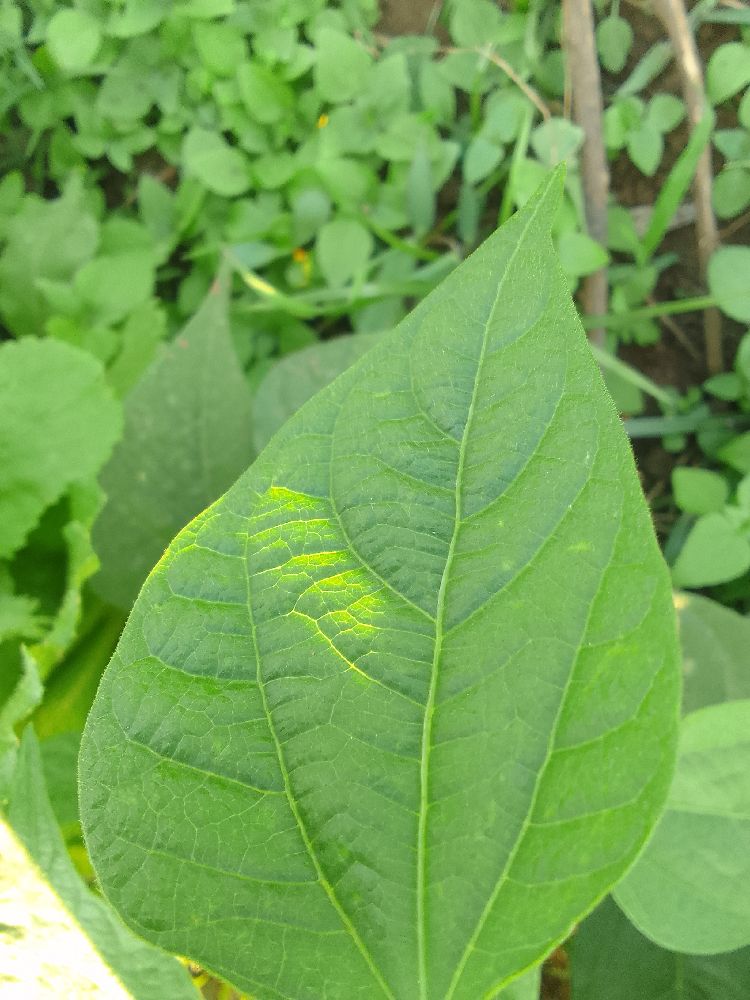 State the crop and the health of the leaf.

common bean, healthy
